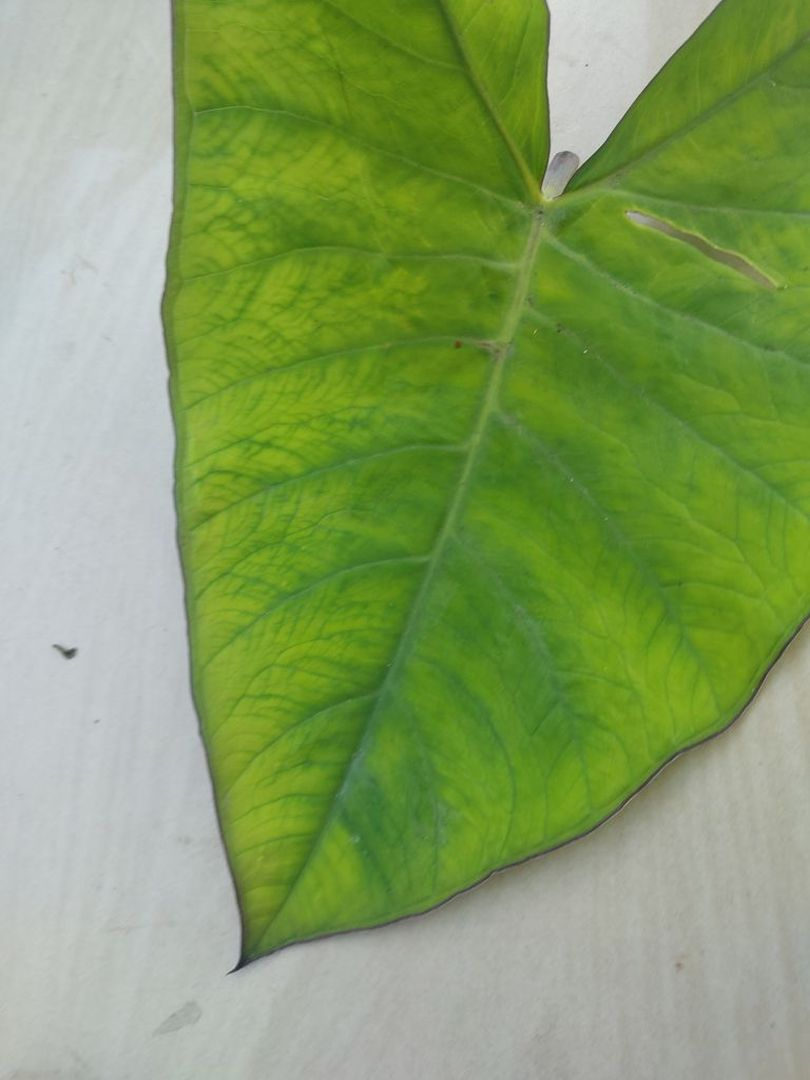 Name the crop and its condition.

taro, mosaic
